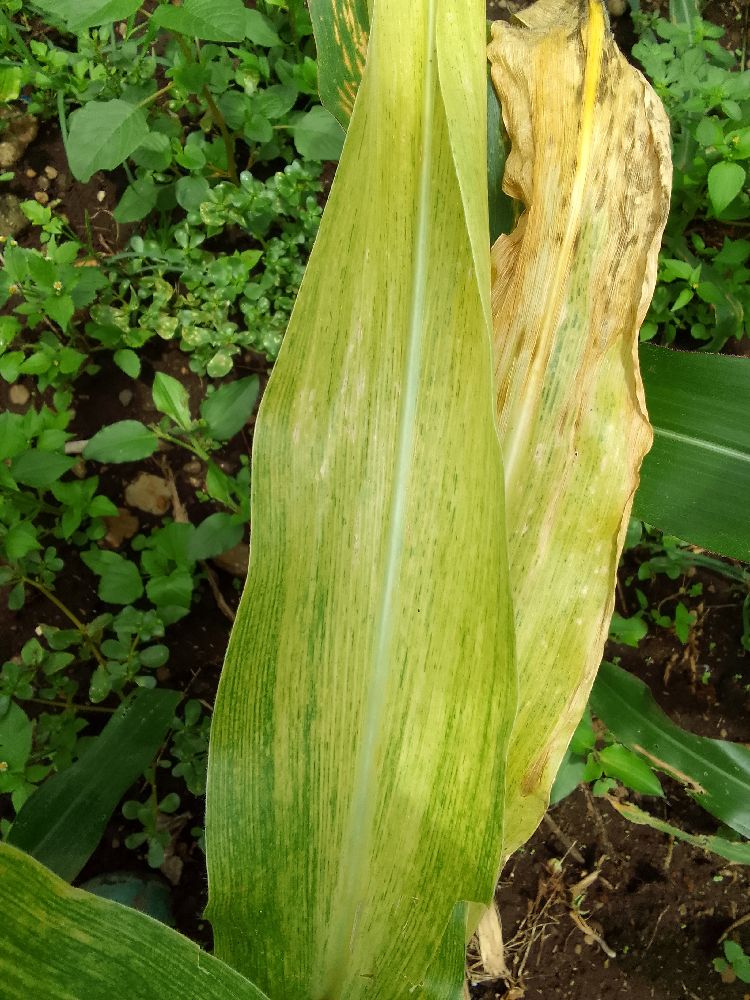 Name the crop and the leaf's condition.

maize, maize lethal necrosis
